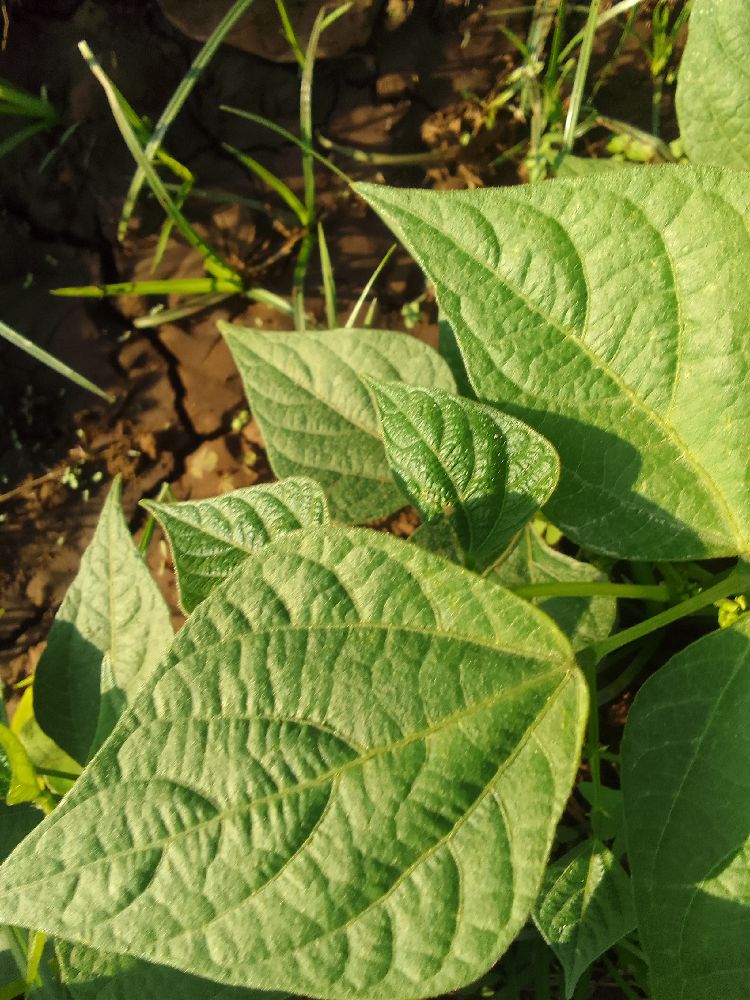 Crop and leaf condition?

common bean, healthy
